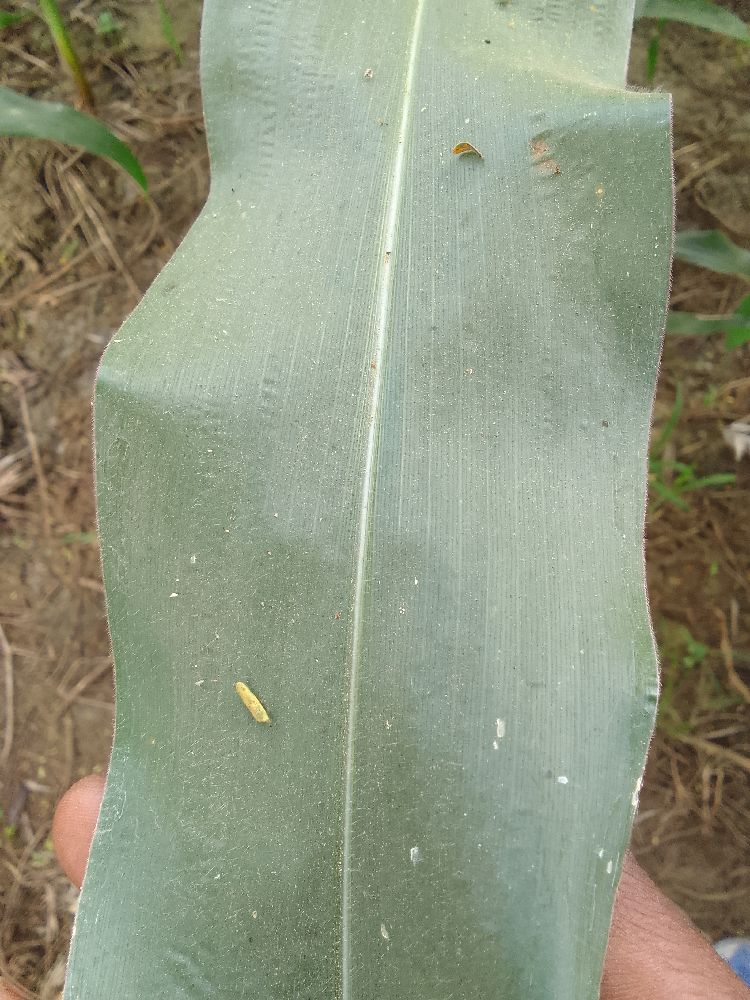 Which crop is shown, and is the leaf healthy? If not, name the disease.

maize, healthy
